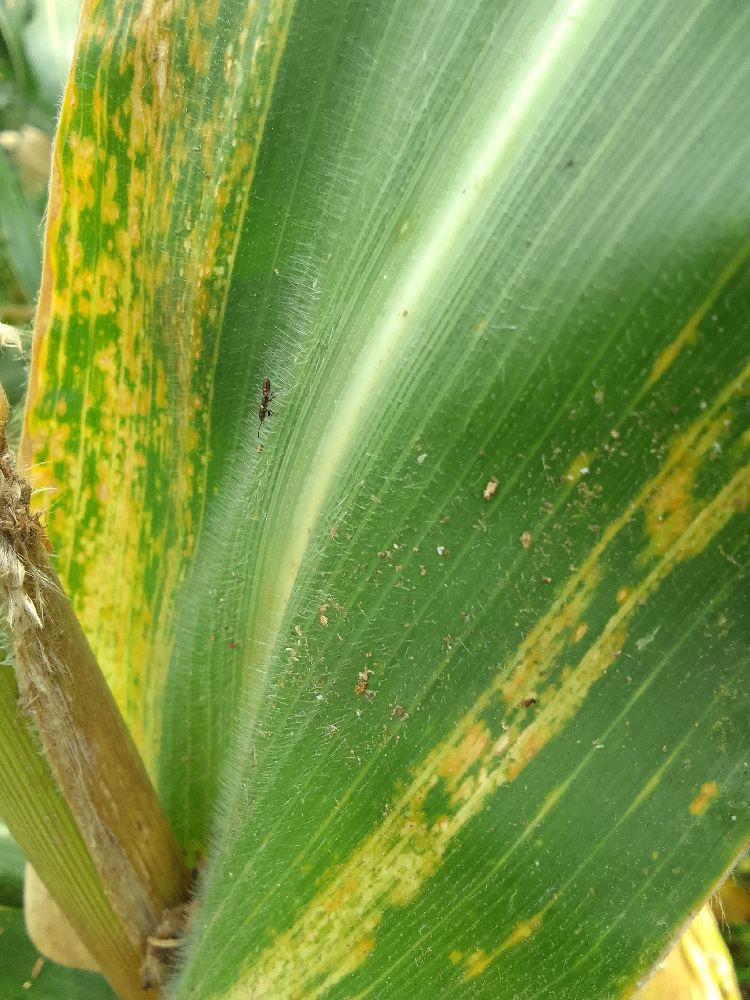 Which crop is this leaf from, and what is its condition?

maize, maize lethal necrosis
